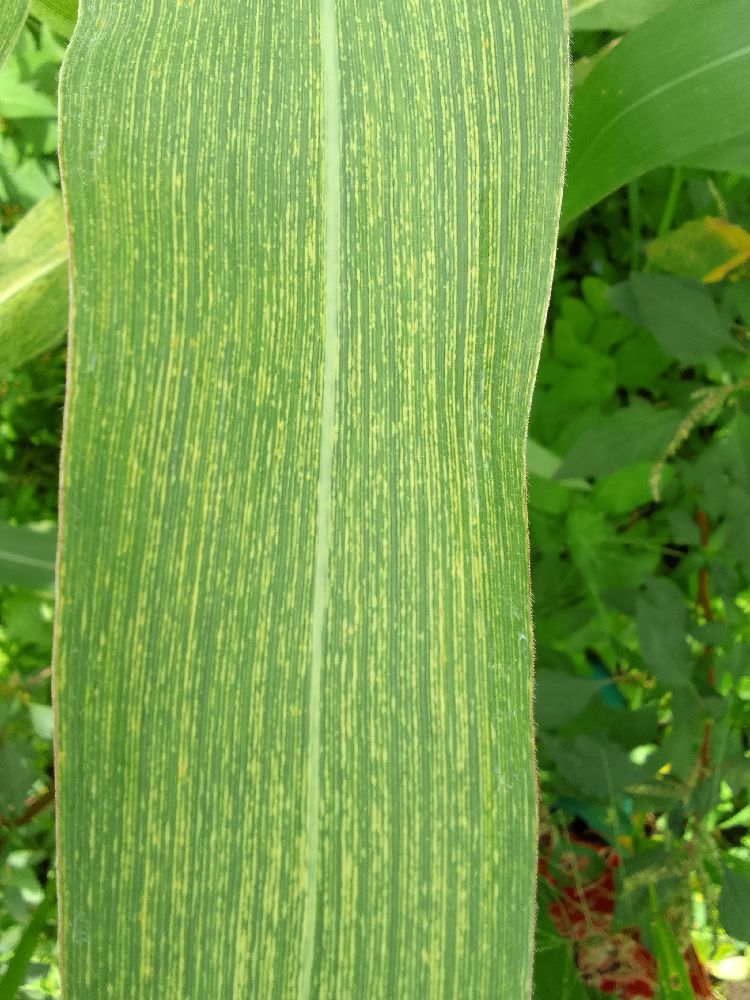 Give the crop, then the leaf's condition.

maize, maize streak virus
